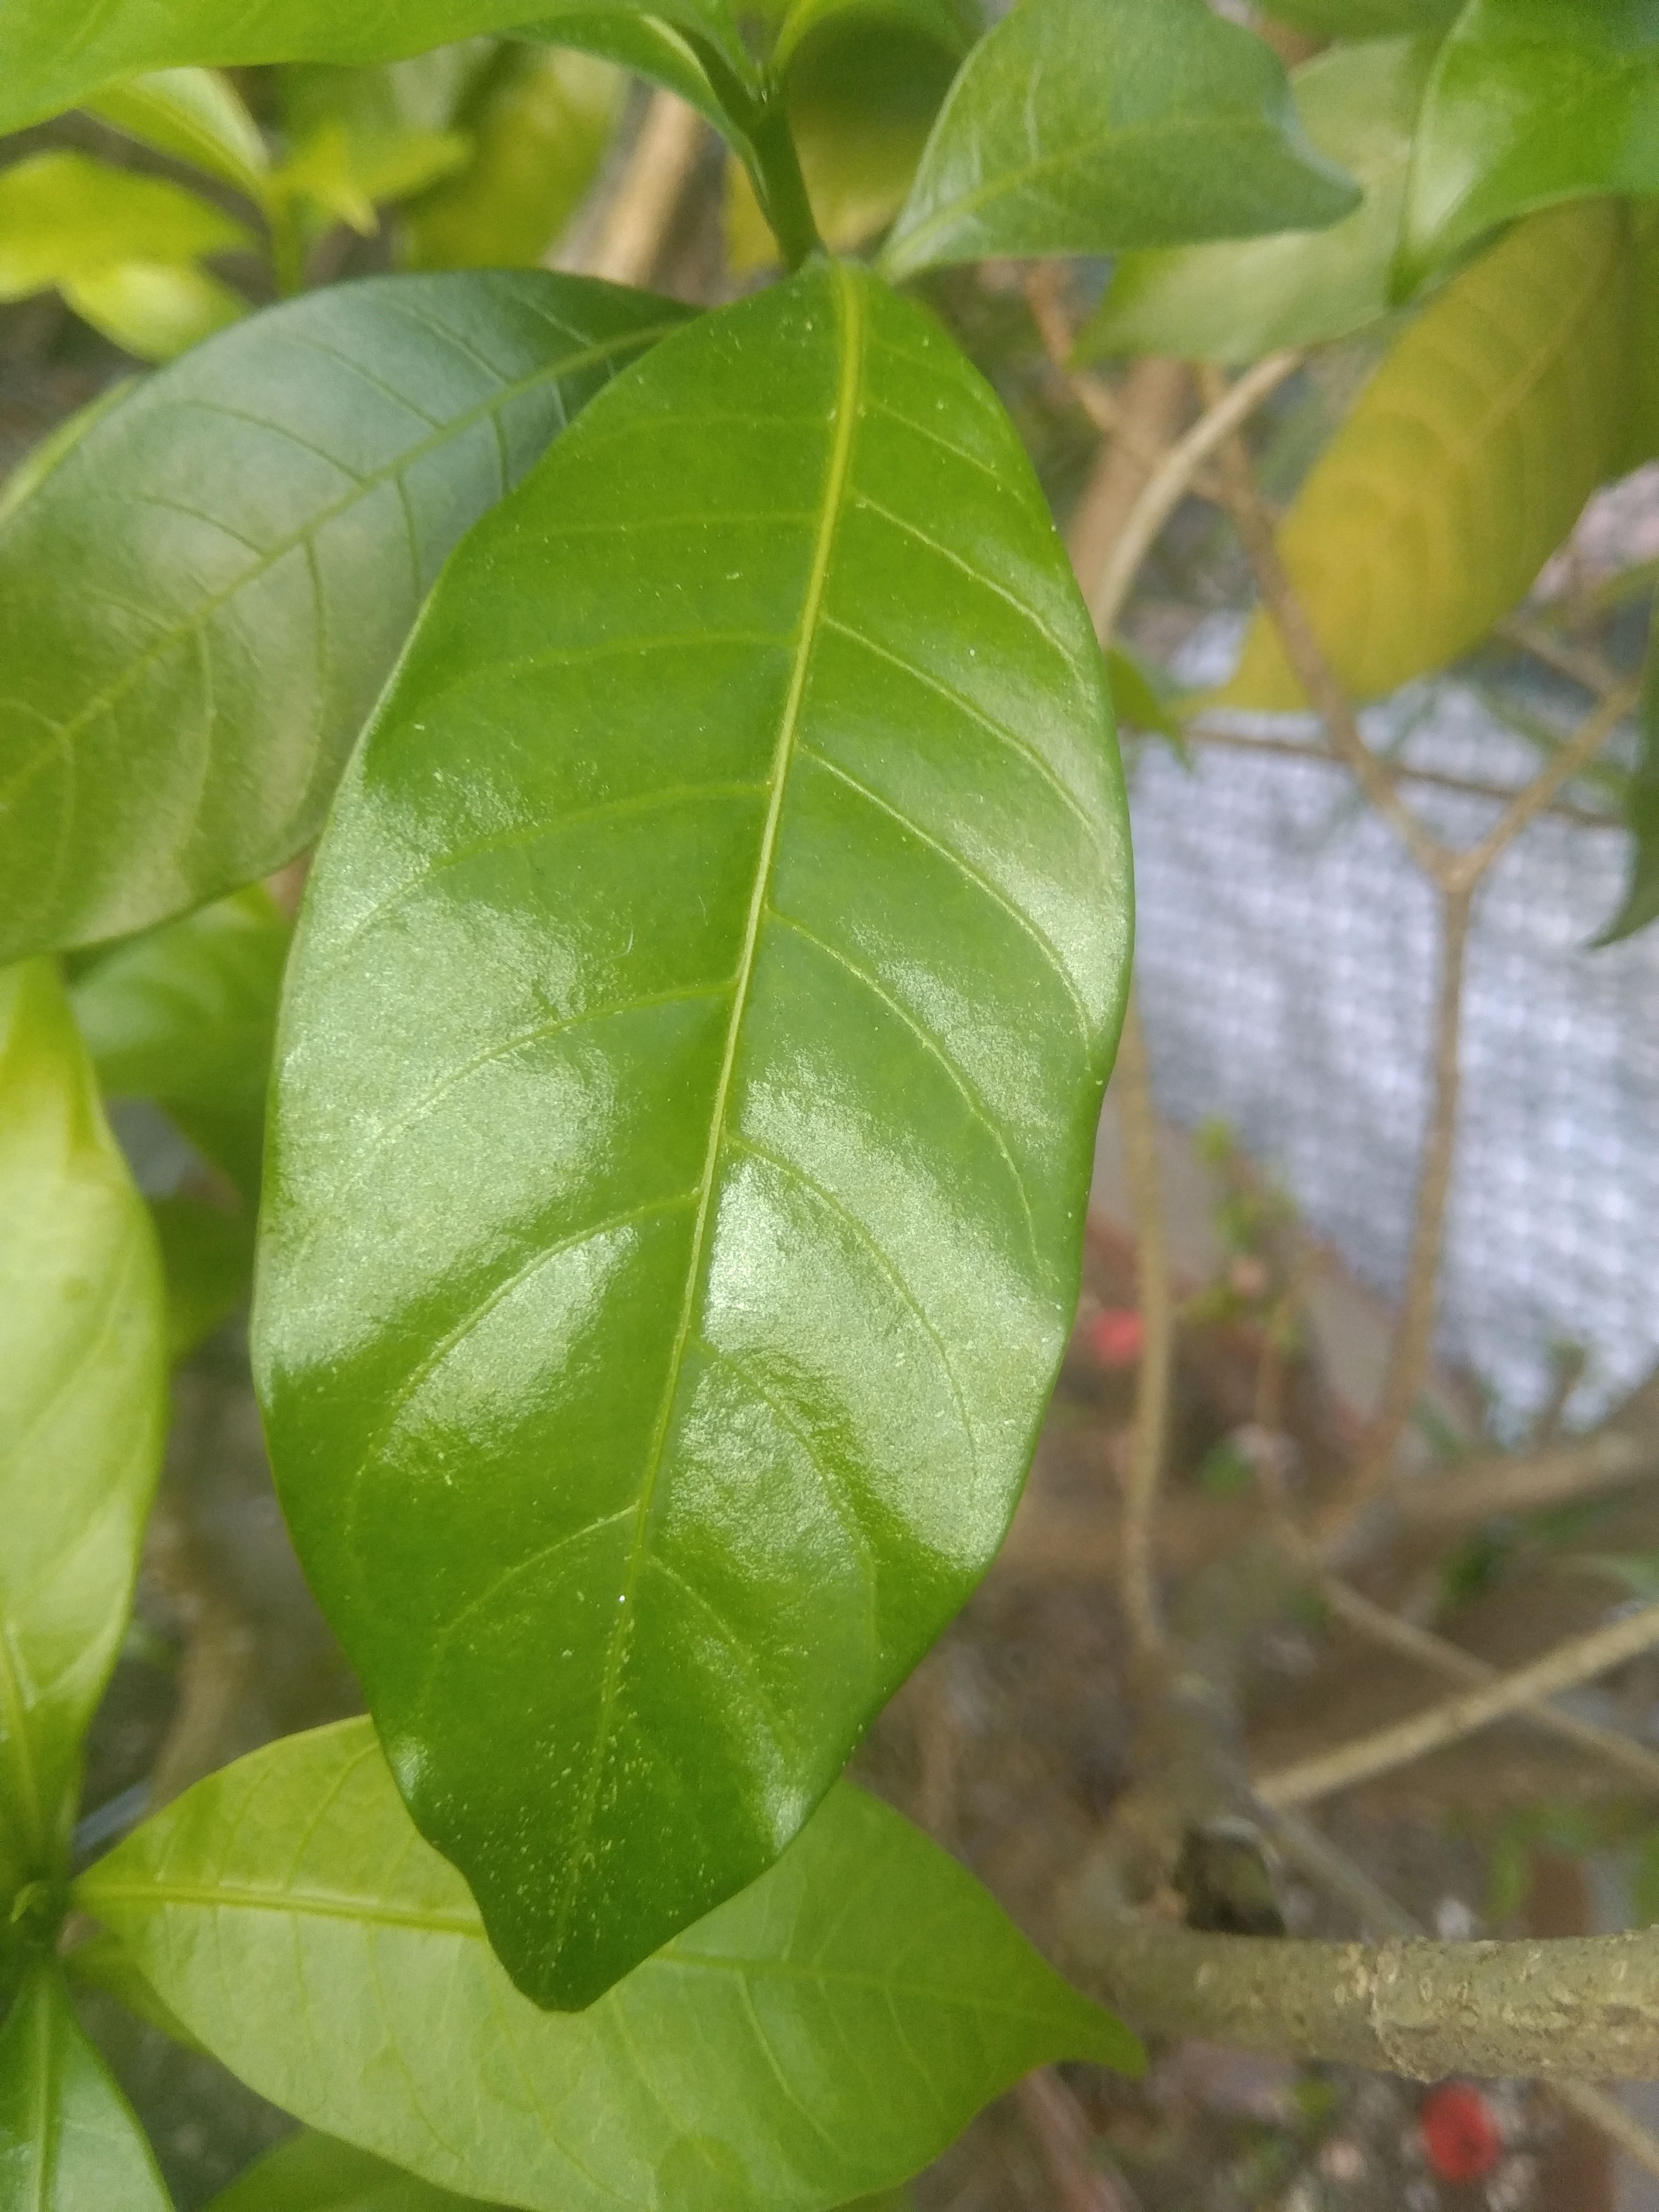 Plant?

togor
